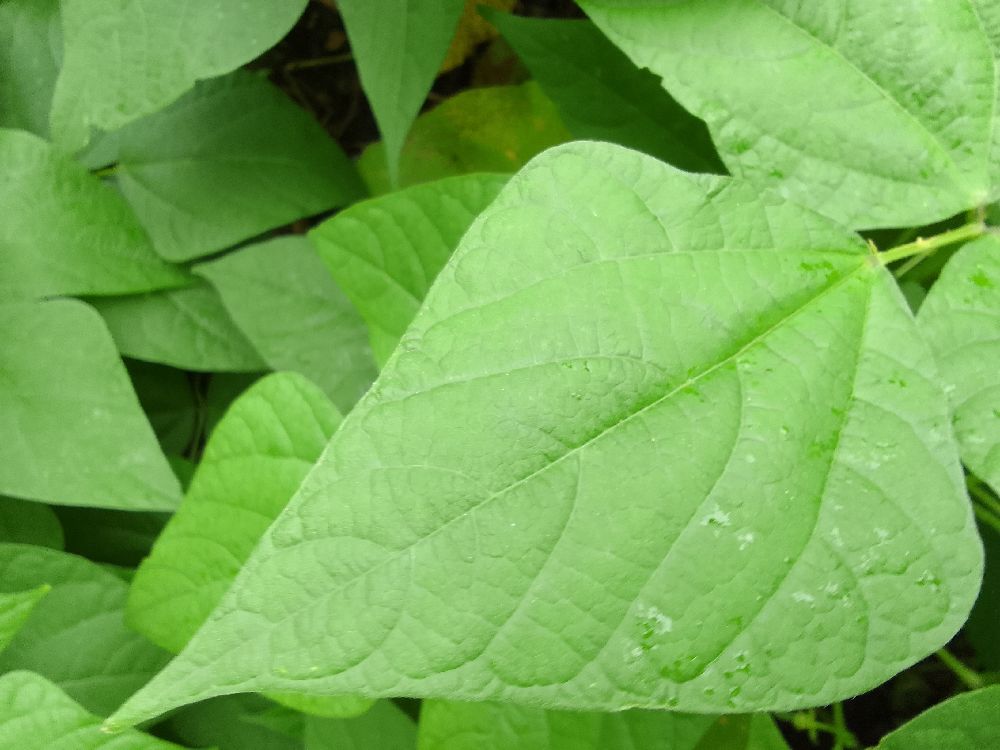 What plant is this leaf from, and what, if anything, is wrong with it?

common bean, healthy
